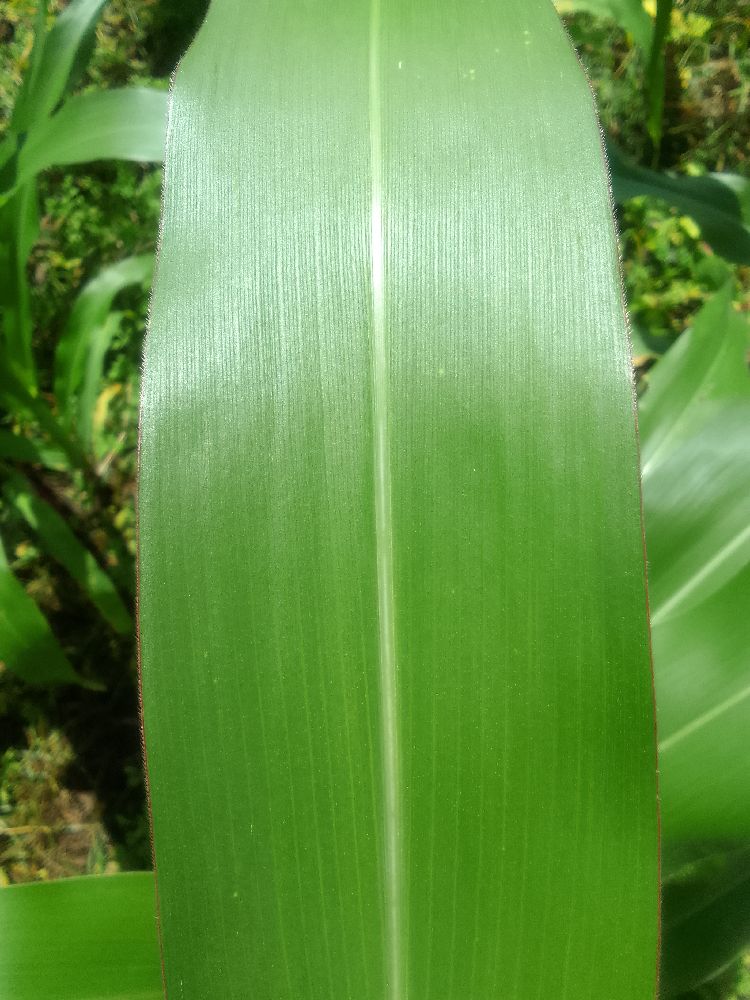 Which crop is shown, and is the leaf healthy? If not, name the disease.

maize, healthy
